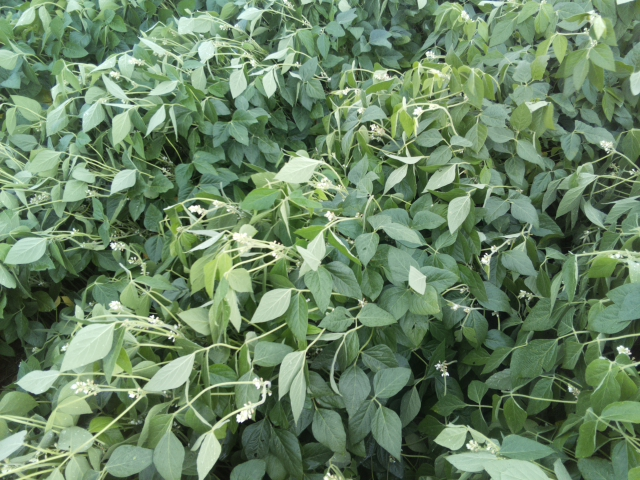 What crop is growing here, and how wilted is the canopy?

soybean, slight leaflet or petiole turgor loss in upper canopy
